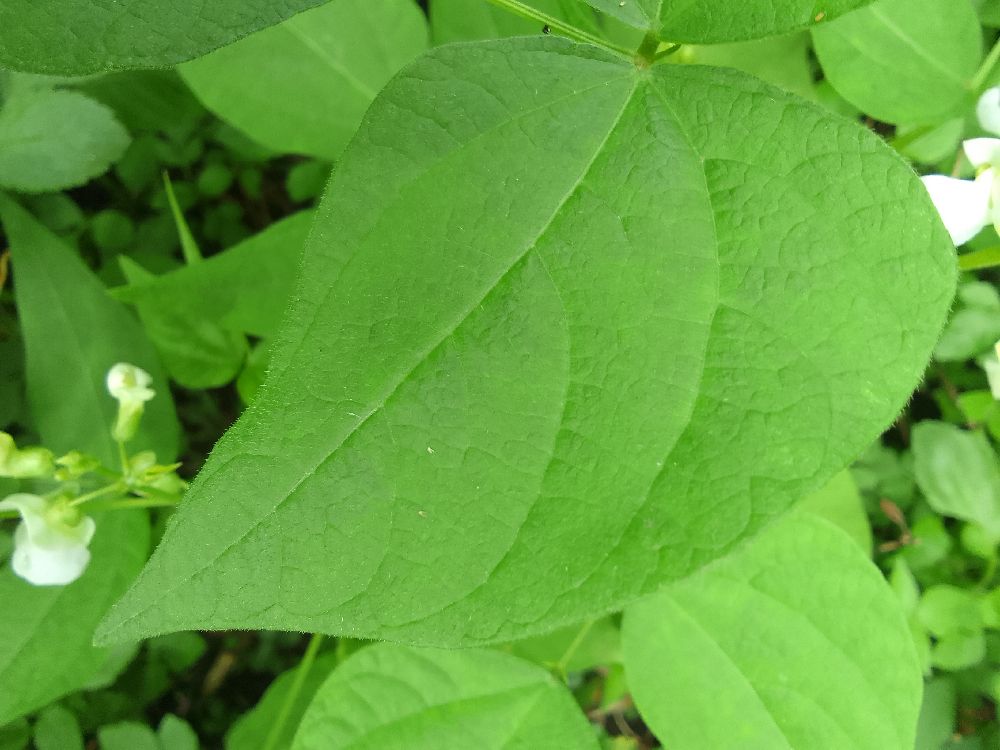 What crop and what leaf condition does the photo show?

common bean, healthy
